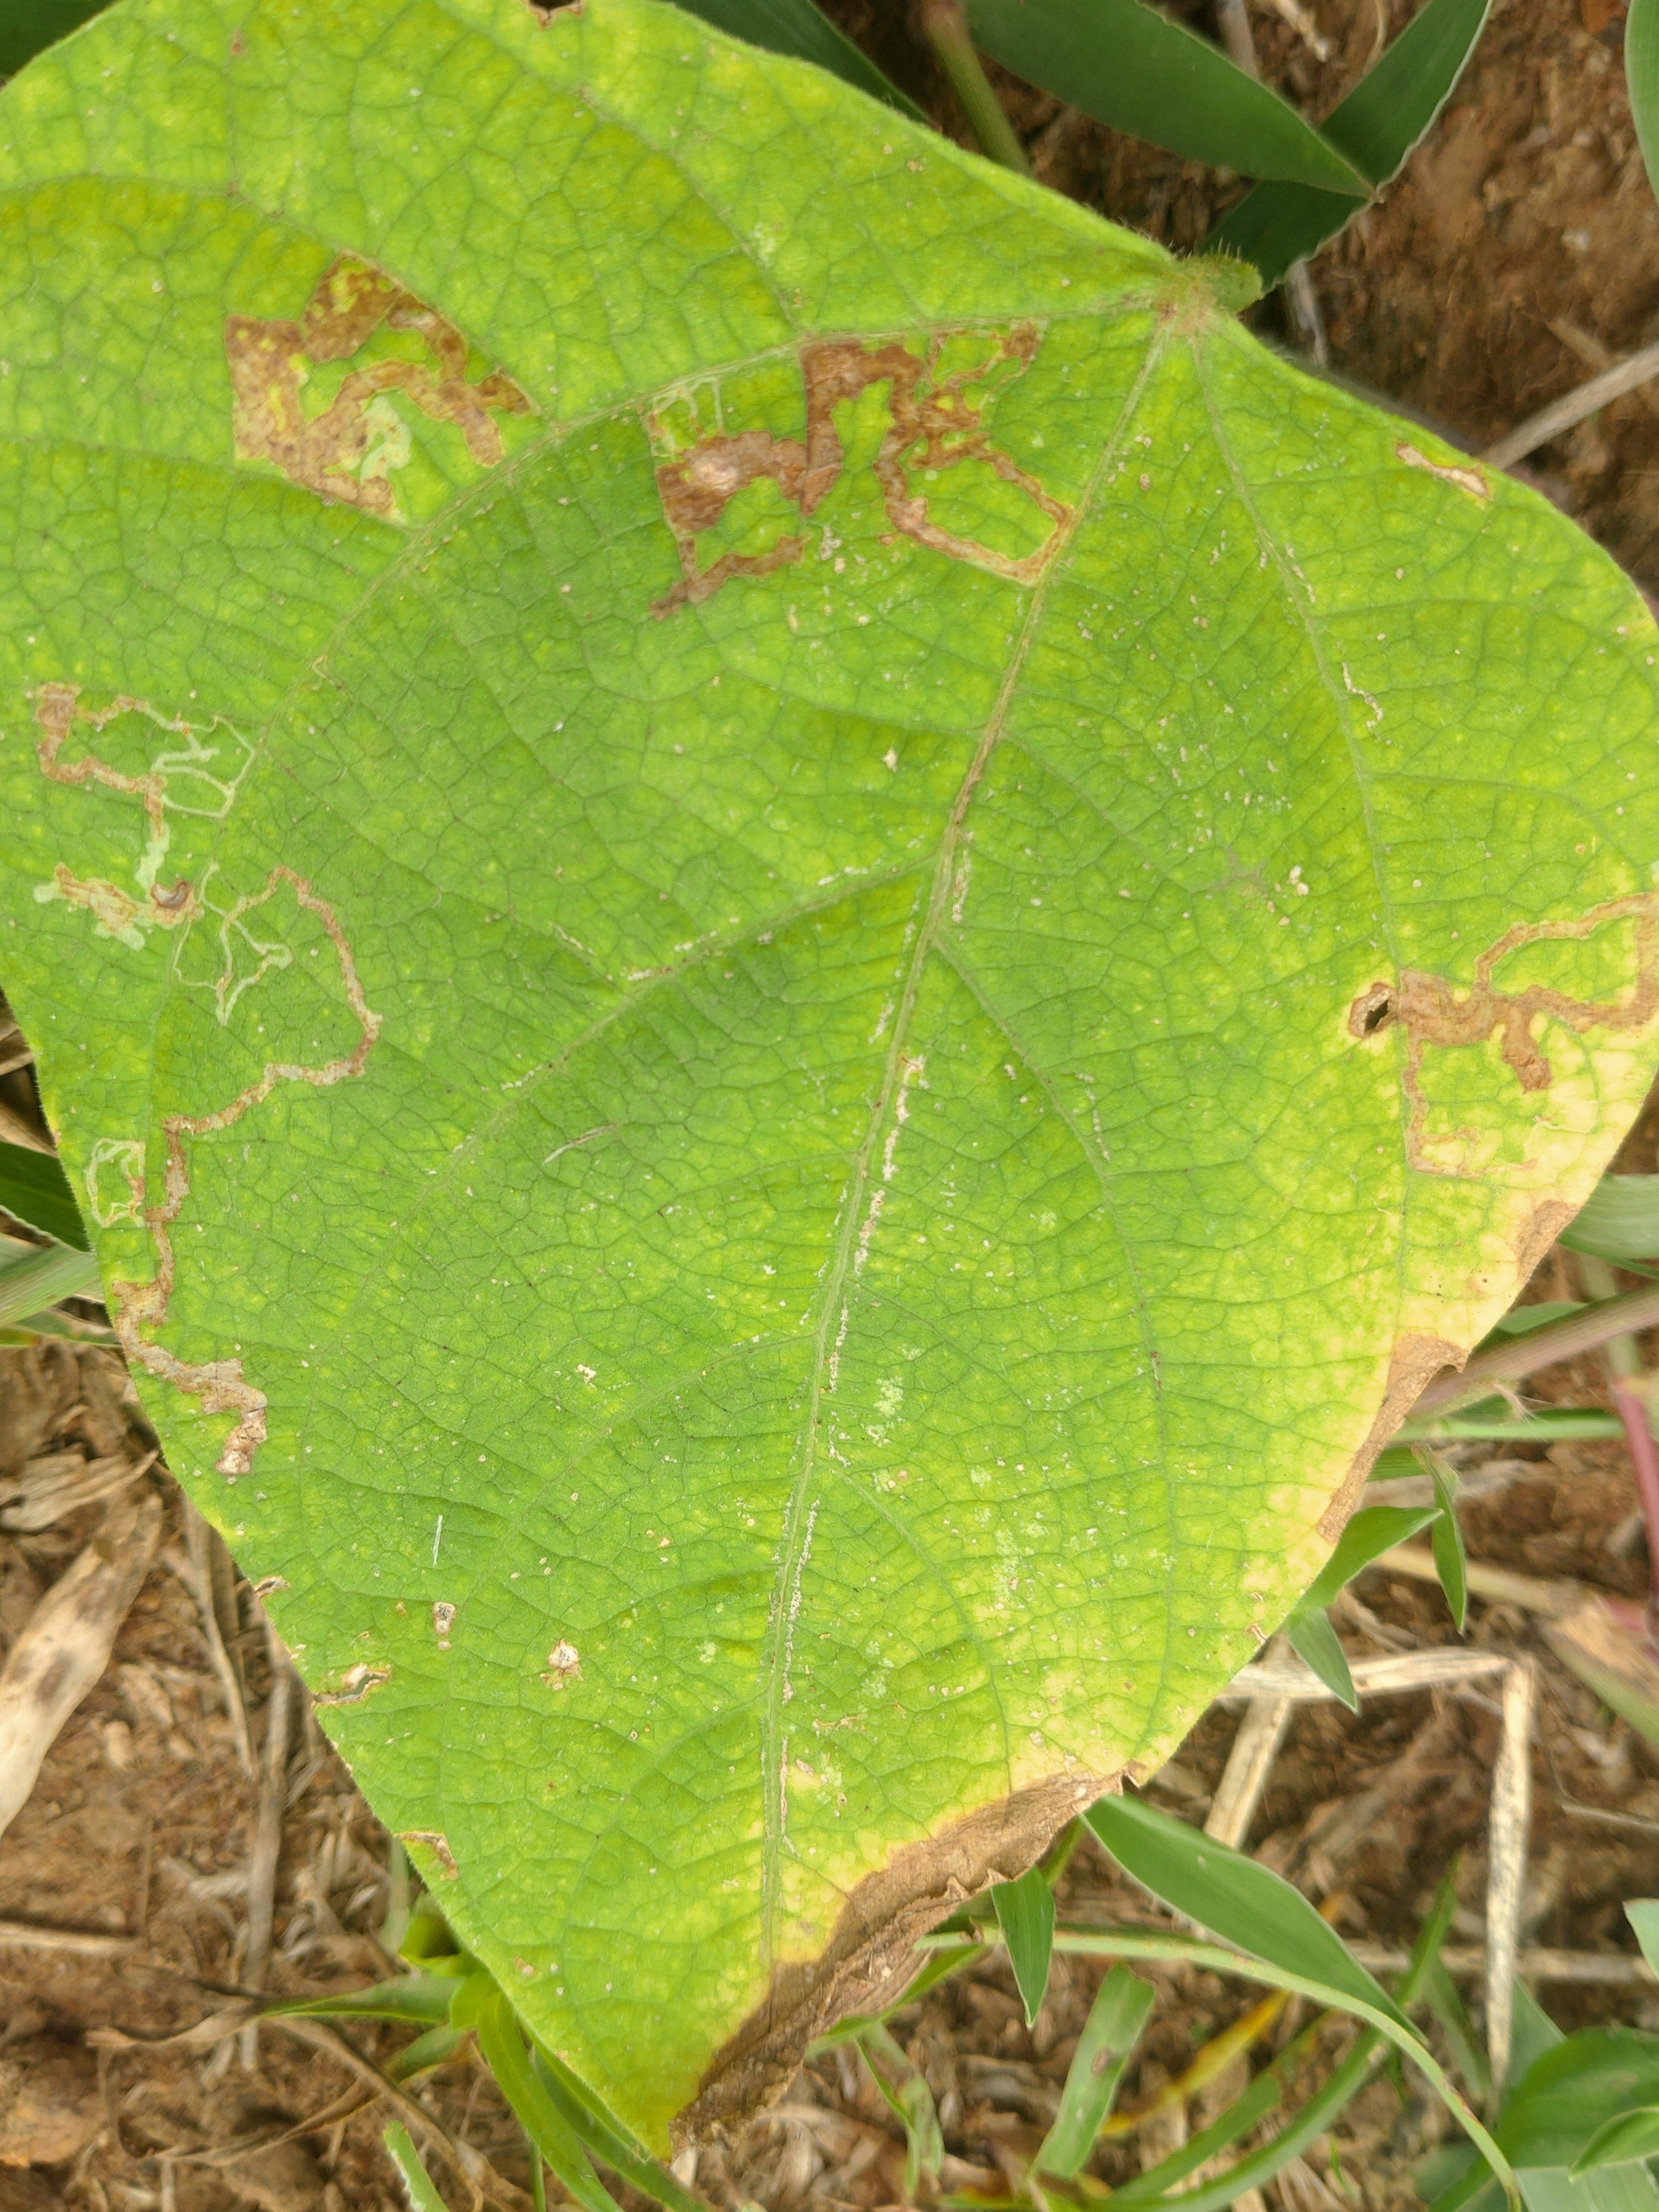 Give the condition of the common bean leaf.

rust
